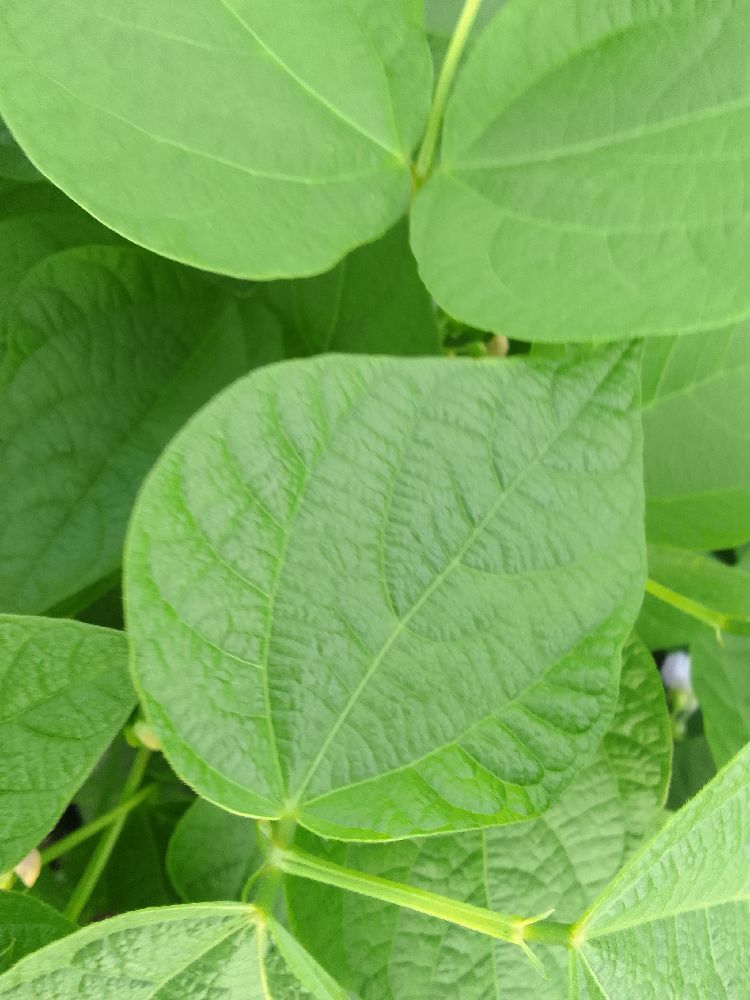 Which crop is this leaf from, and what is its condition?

common bean, healthy
